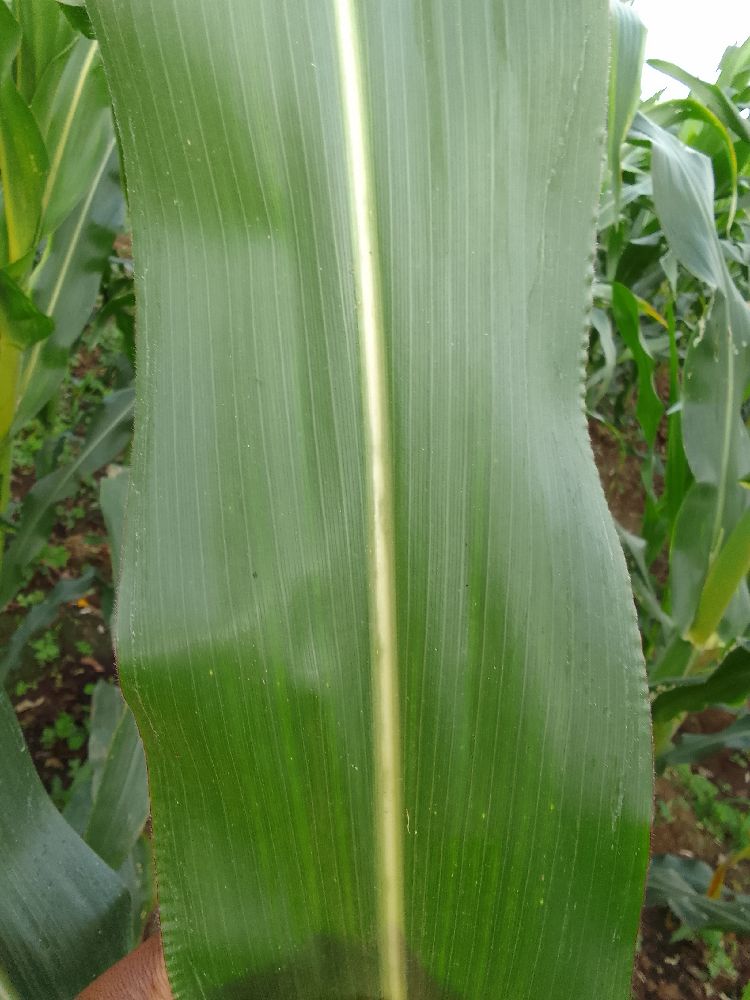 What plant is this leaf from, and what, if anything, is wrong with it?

maize, healthy
